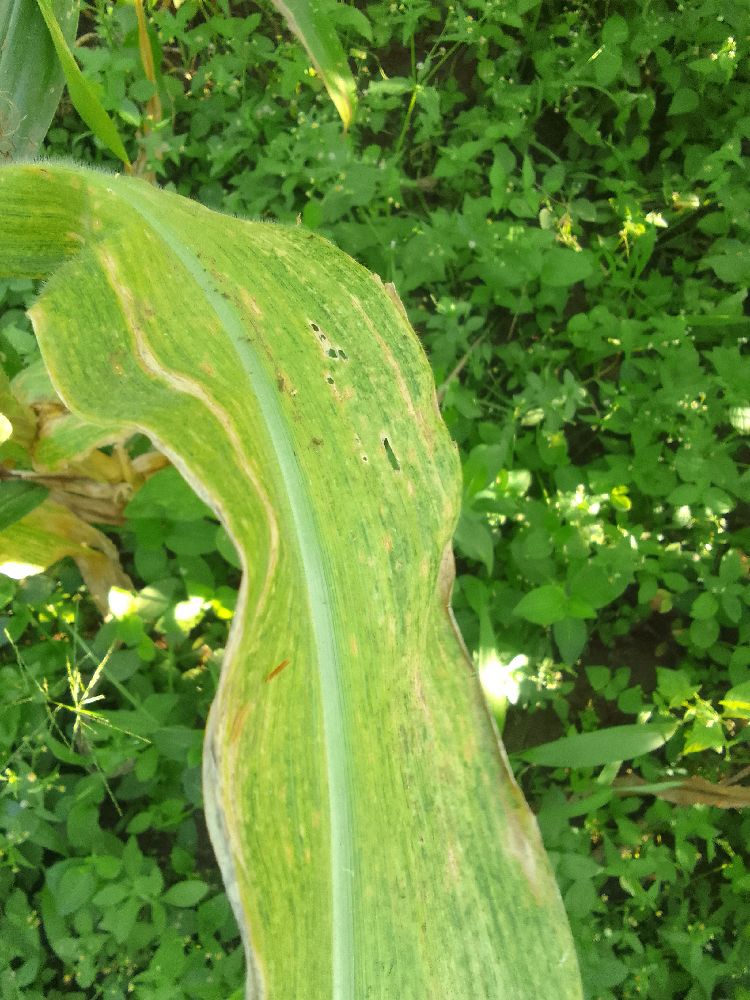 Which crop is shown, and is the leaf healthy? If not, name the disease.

maize, maize lethal necrosis
